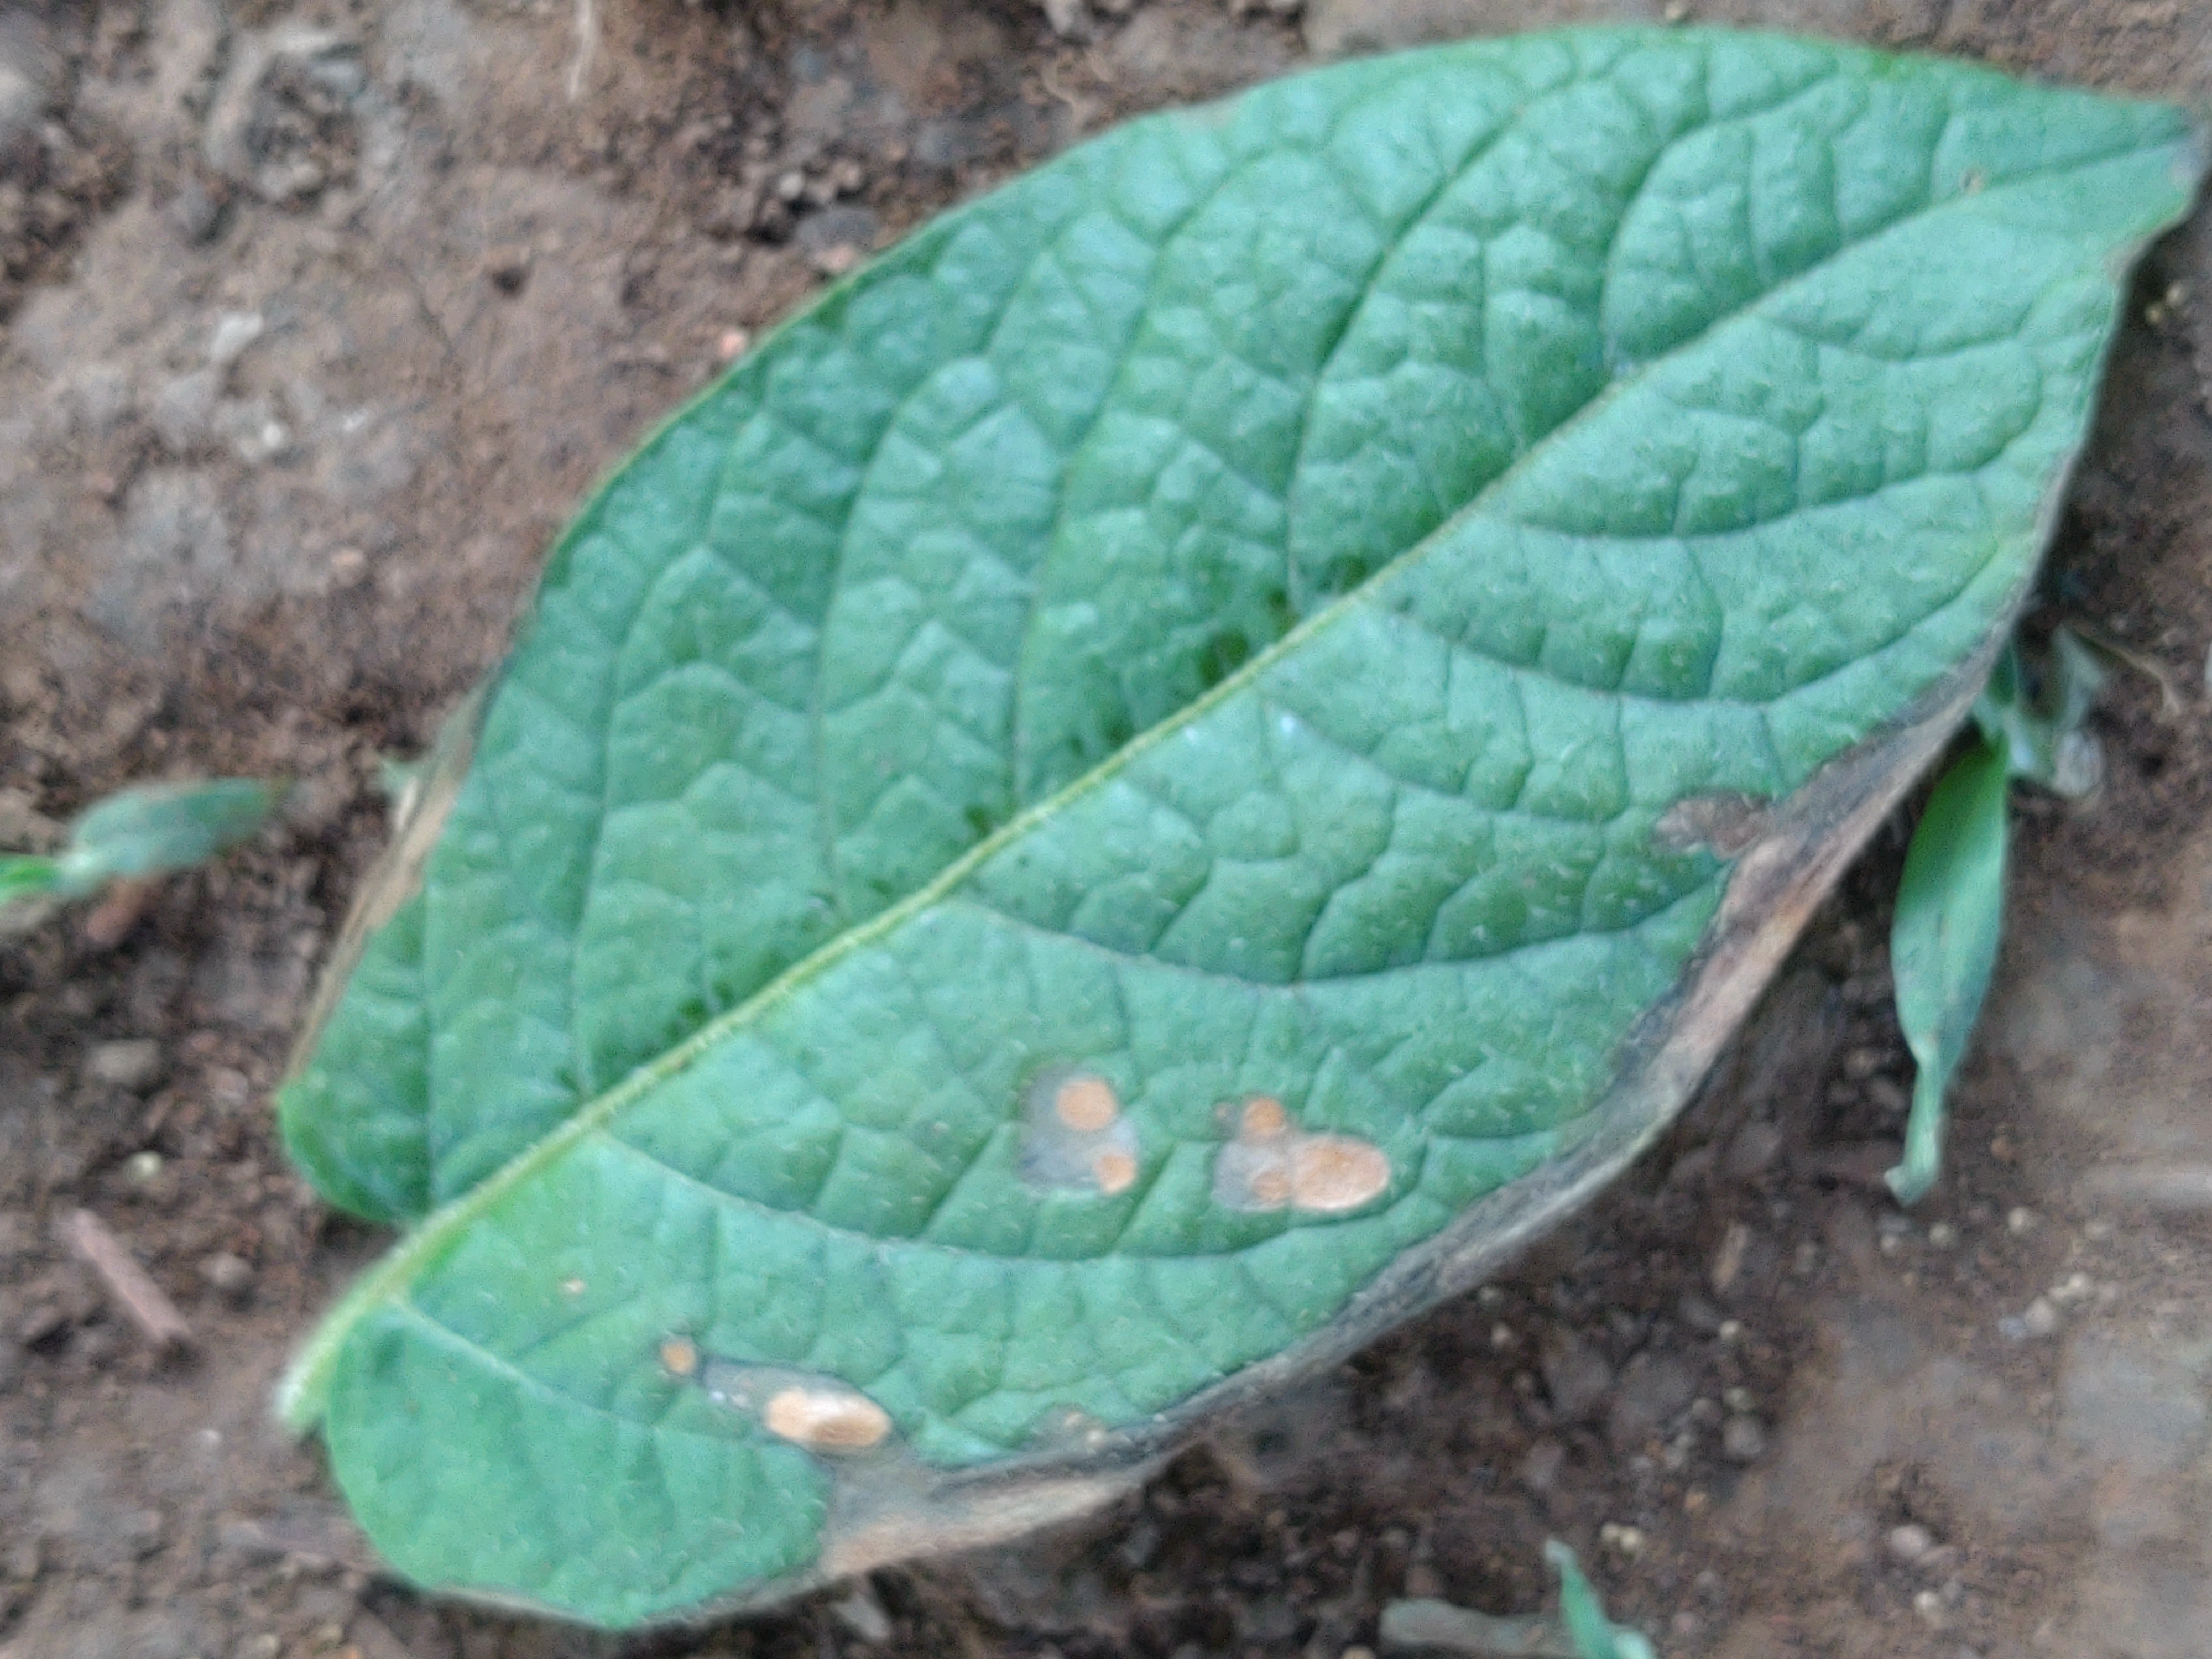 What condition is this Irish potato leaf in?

early blight
